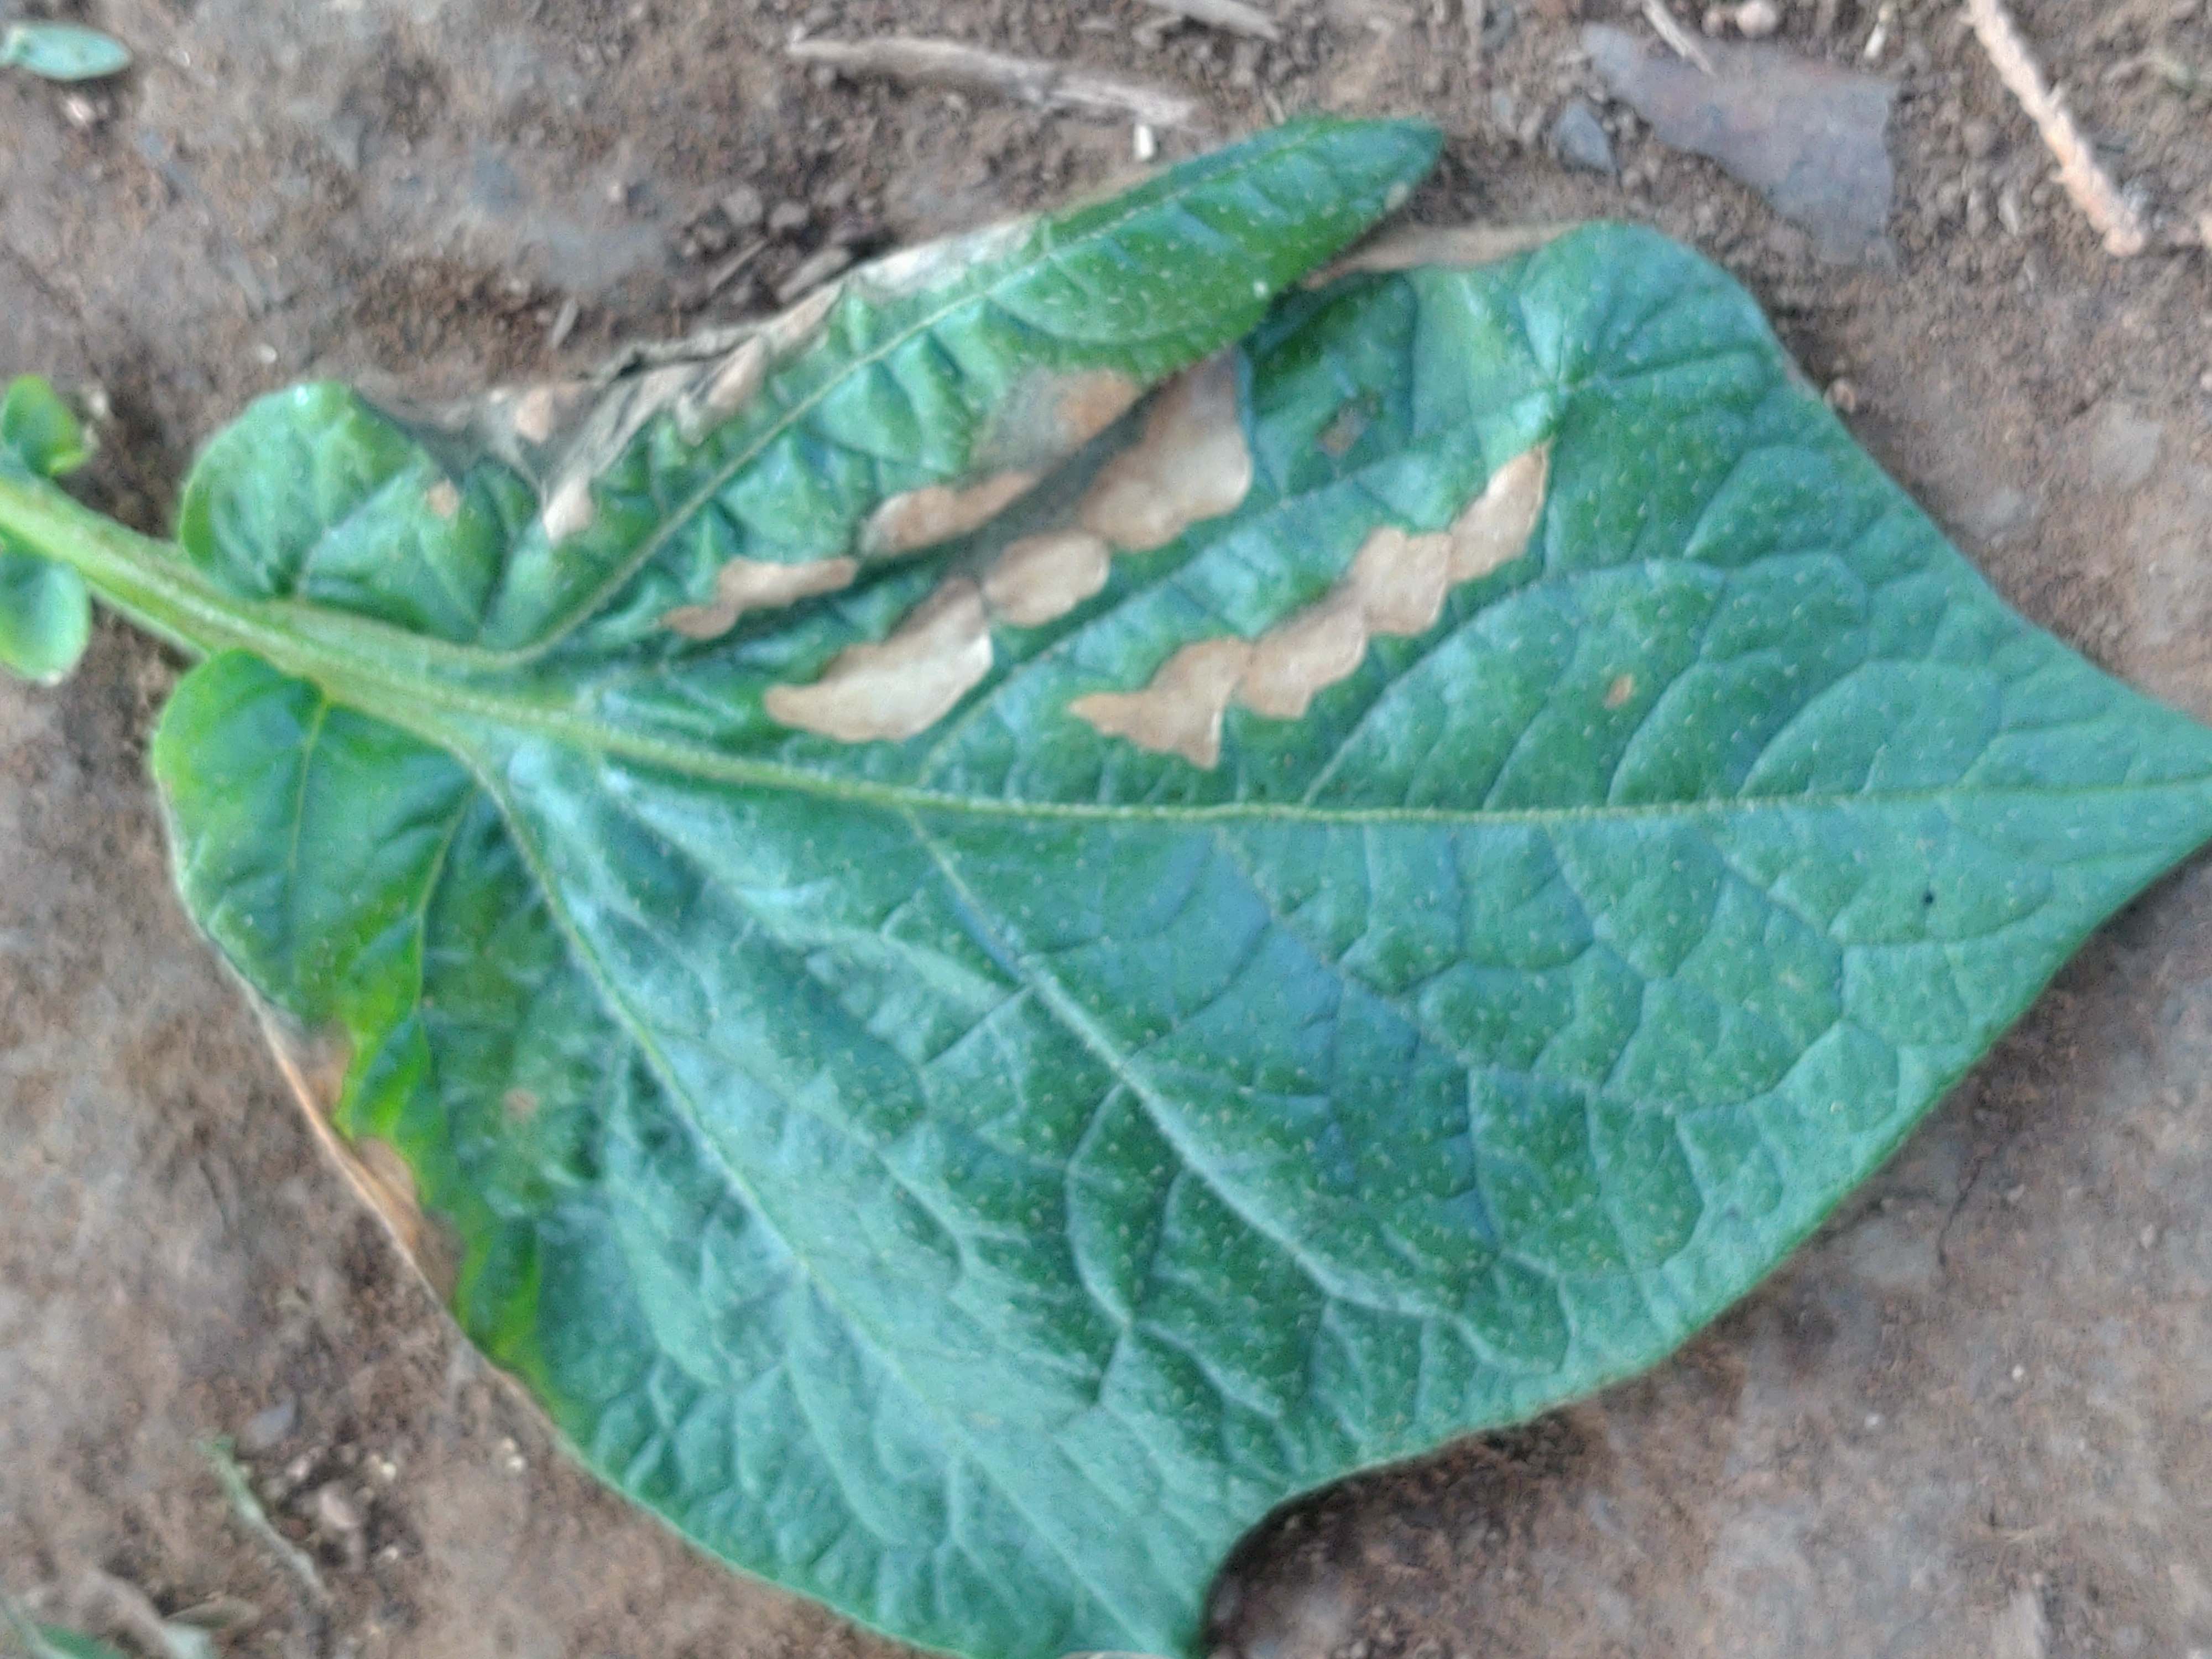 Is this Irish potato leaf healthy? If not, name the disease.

early blight
